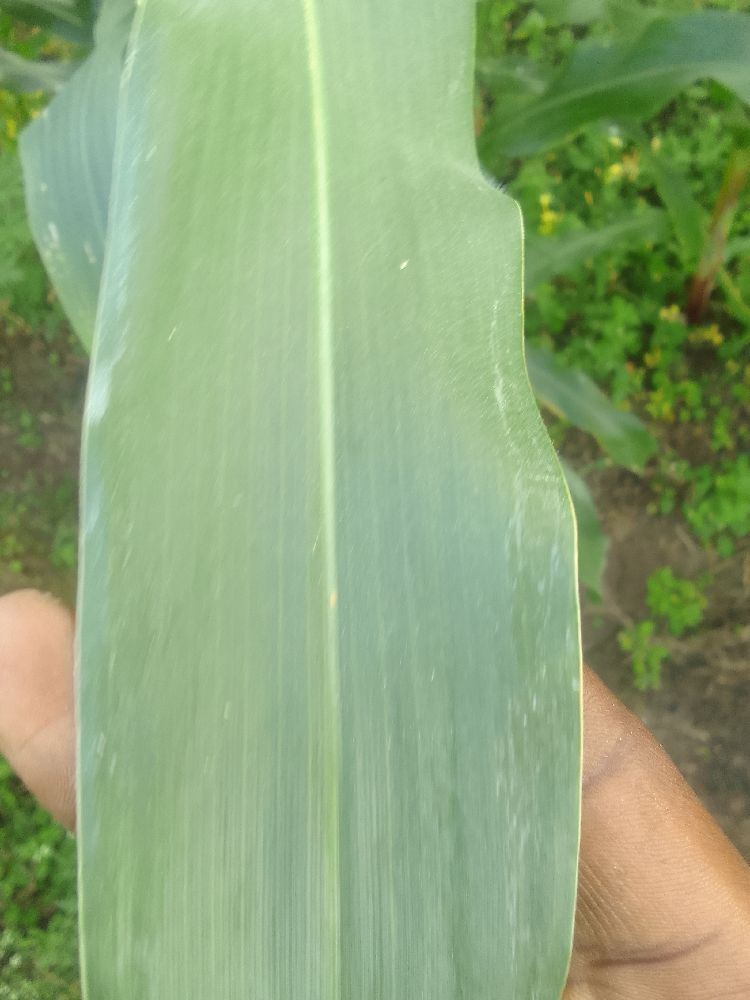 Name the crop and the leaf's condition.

maize, healthy
